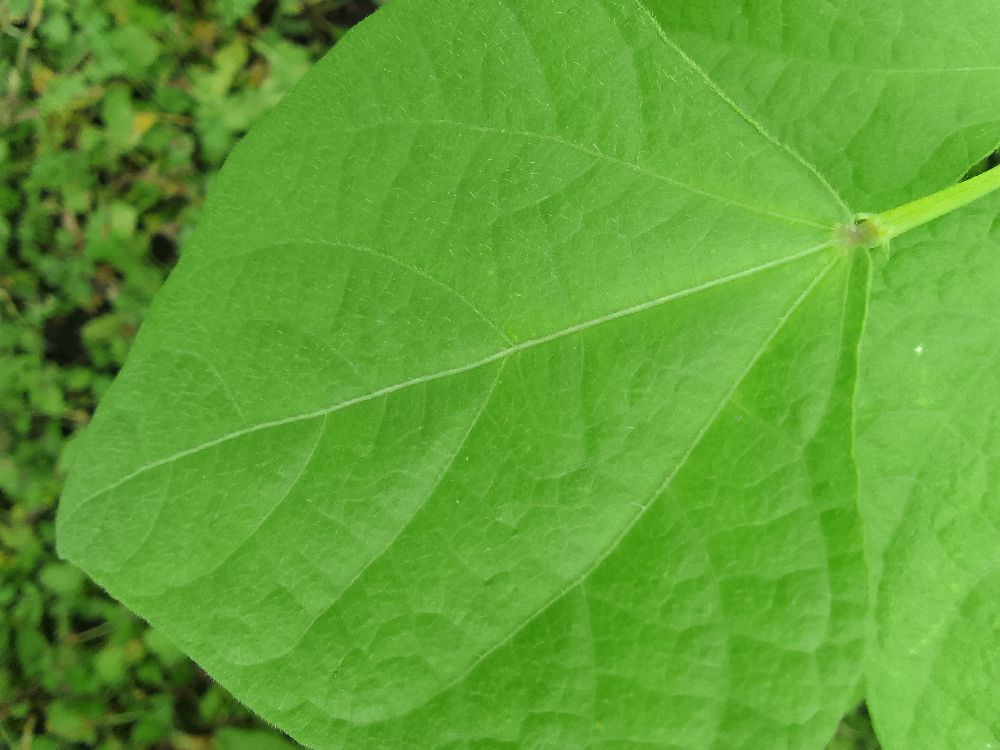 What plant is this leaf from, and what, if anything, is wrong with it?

common bean, healthy
